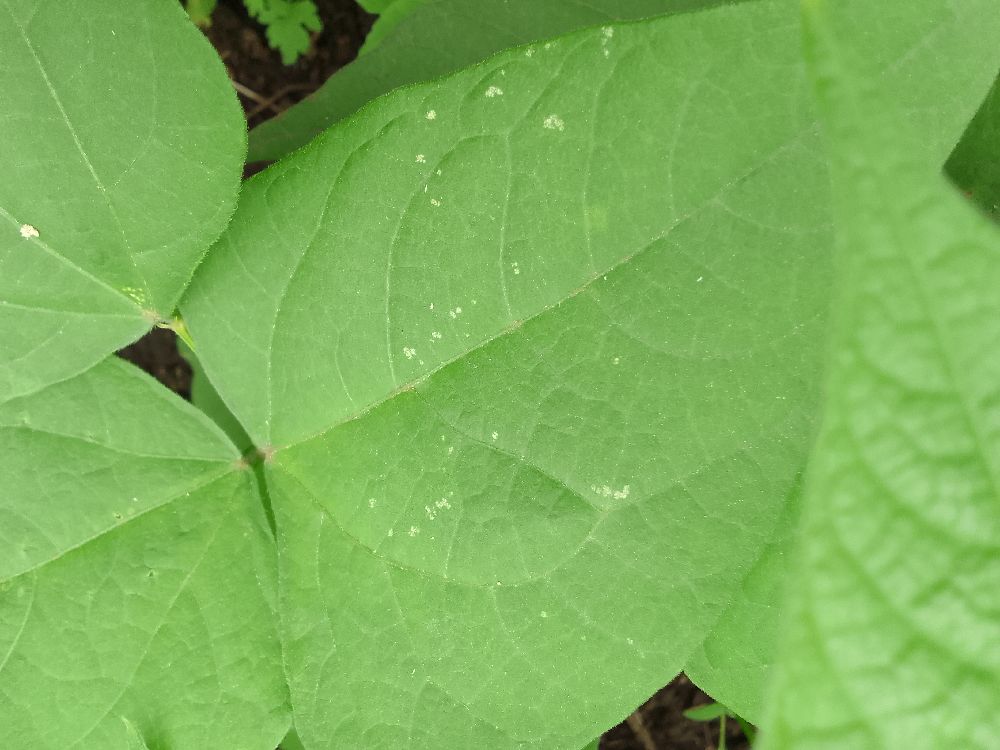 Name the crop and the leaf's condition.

common bean, healthy
